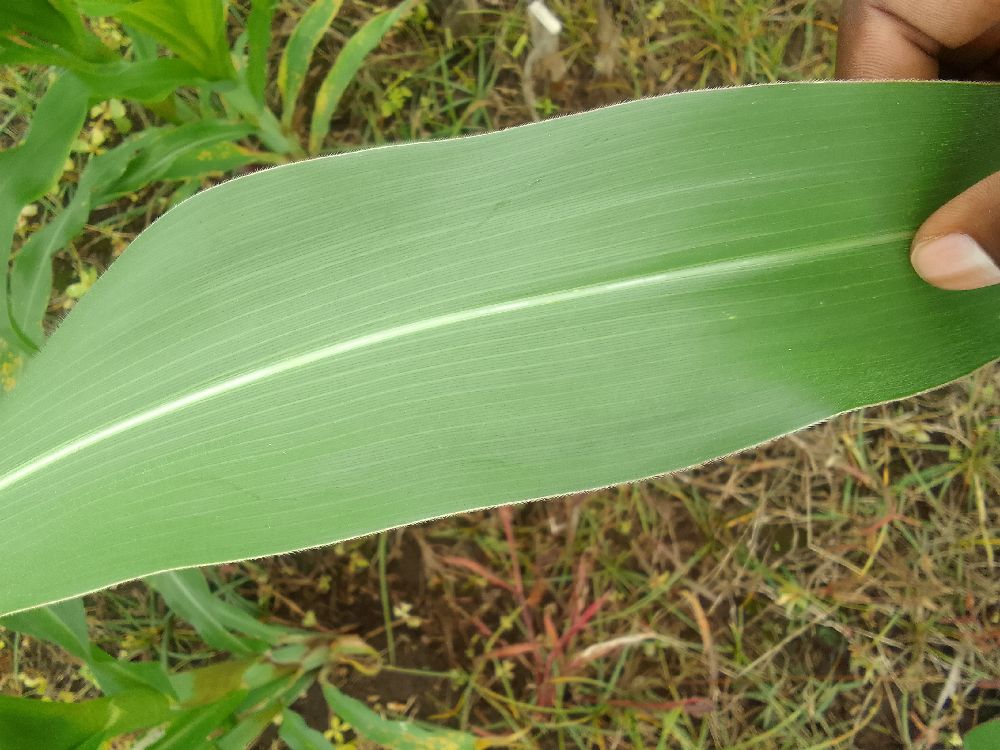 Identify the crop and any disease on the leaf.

maize, healthy
